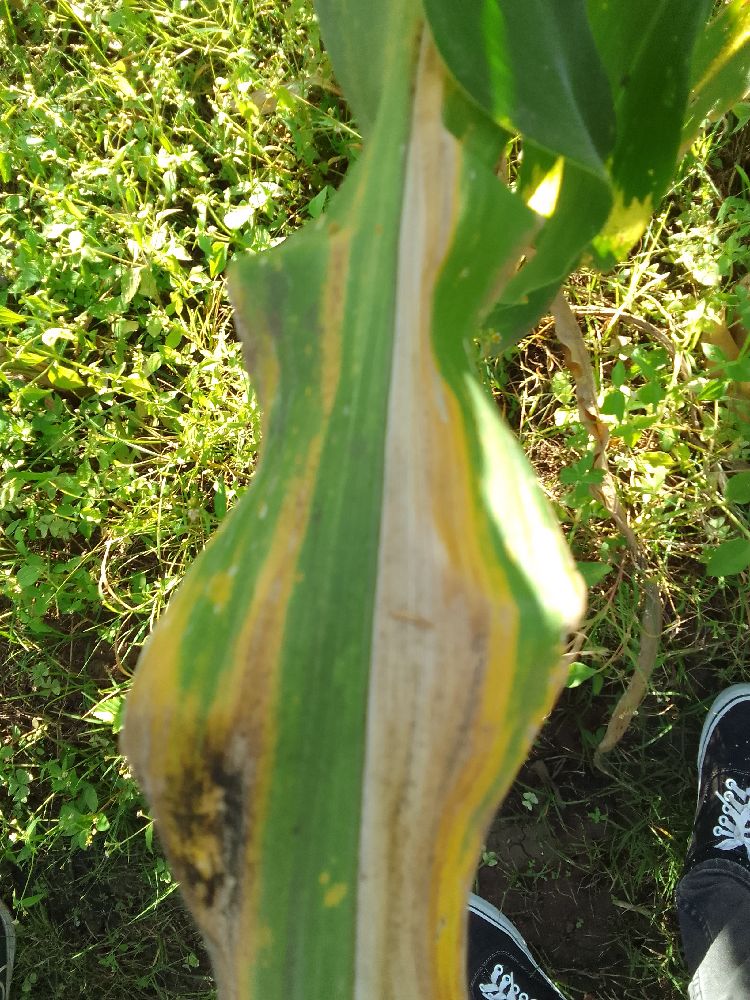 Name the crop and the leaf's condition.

maize, maize lethal necrosis
